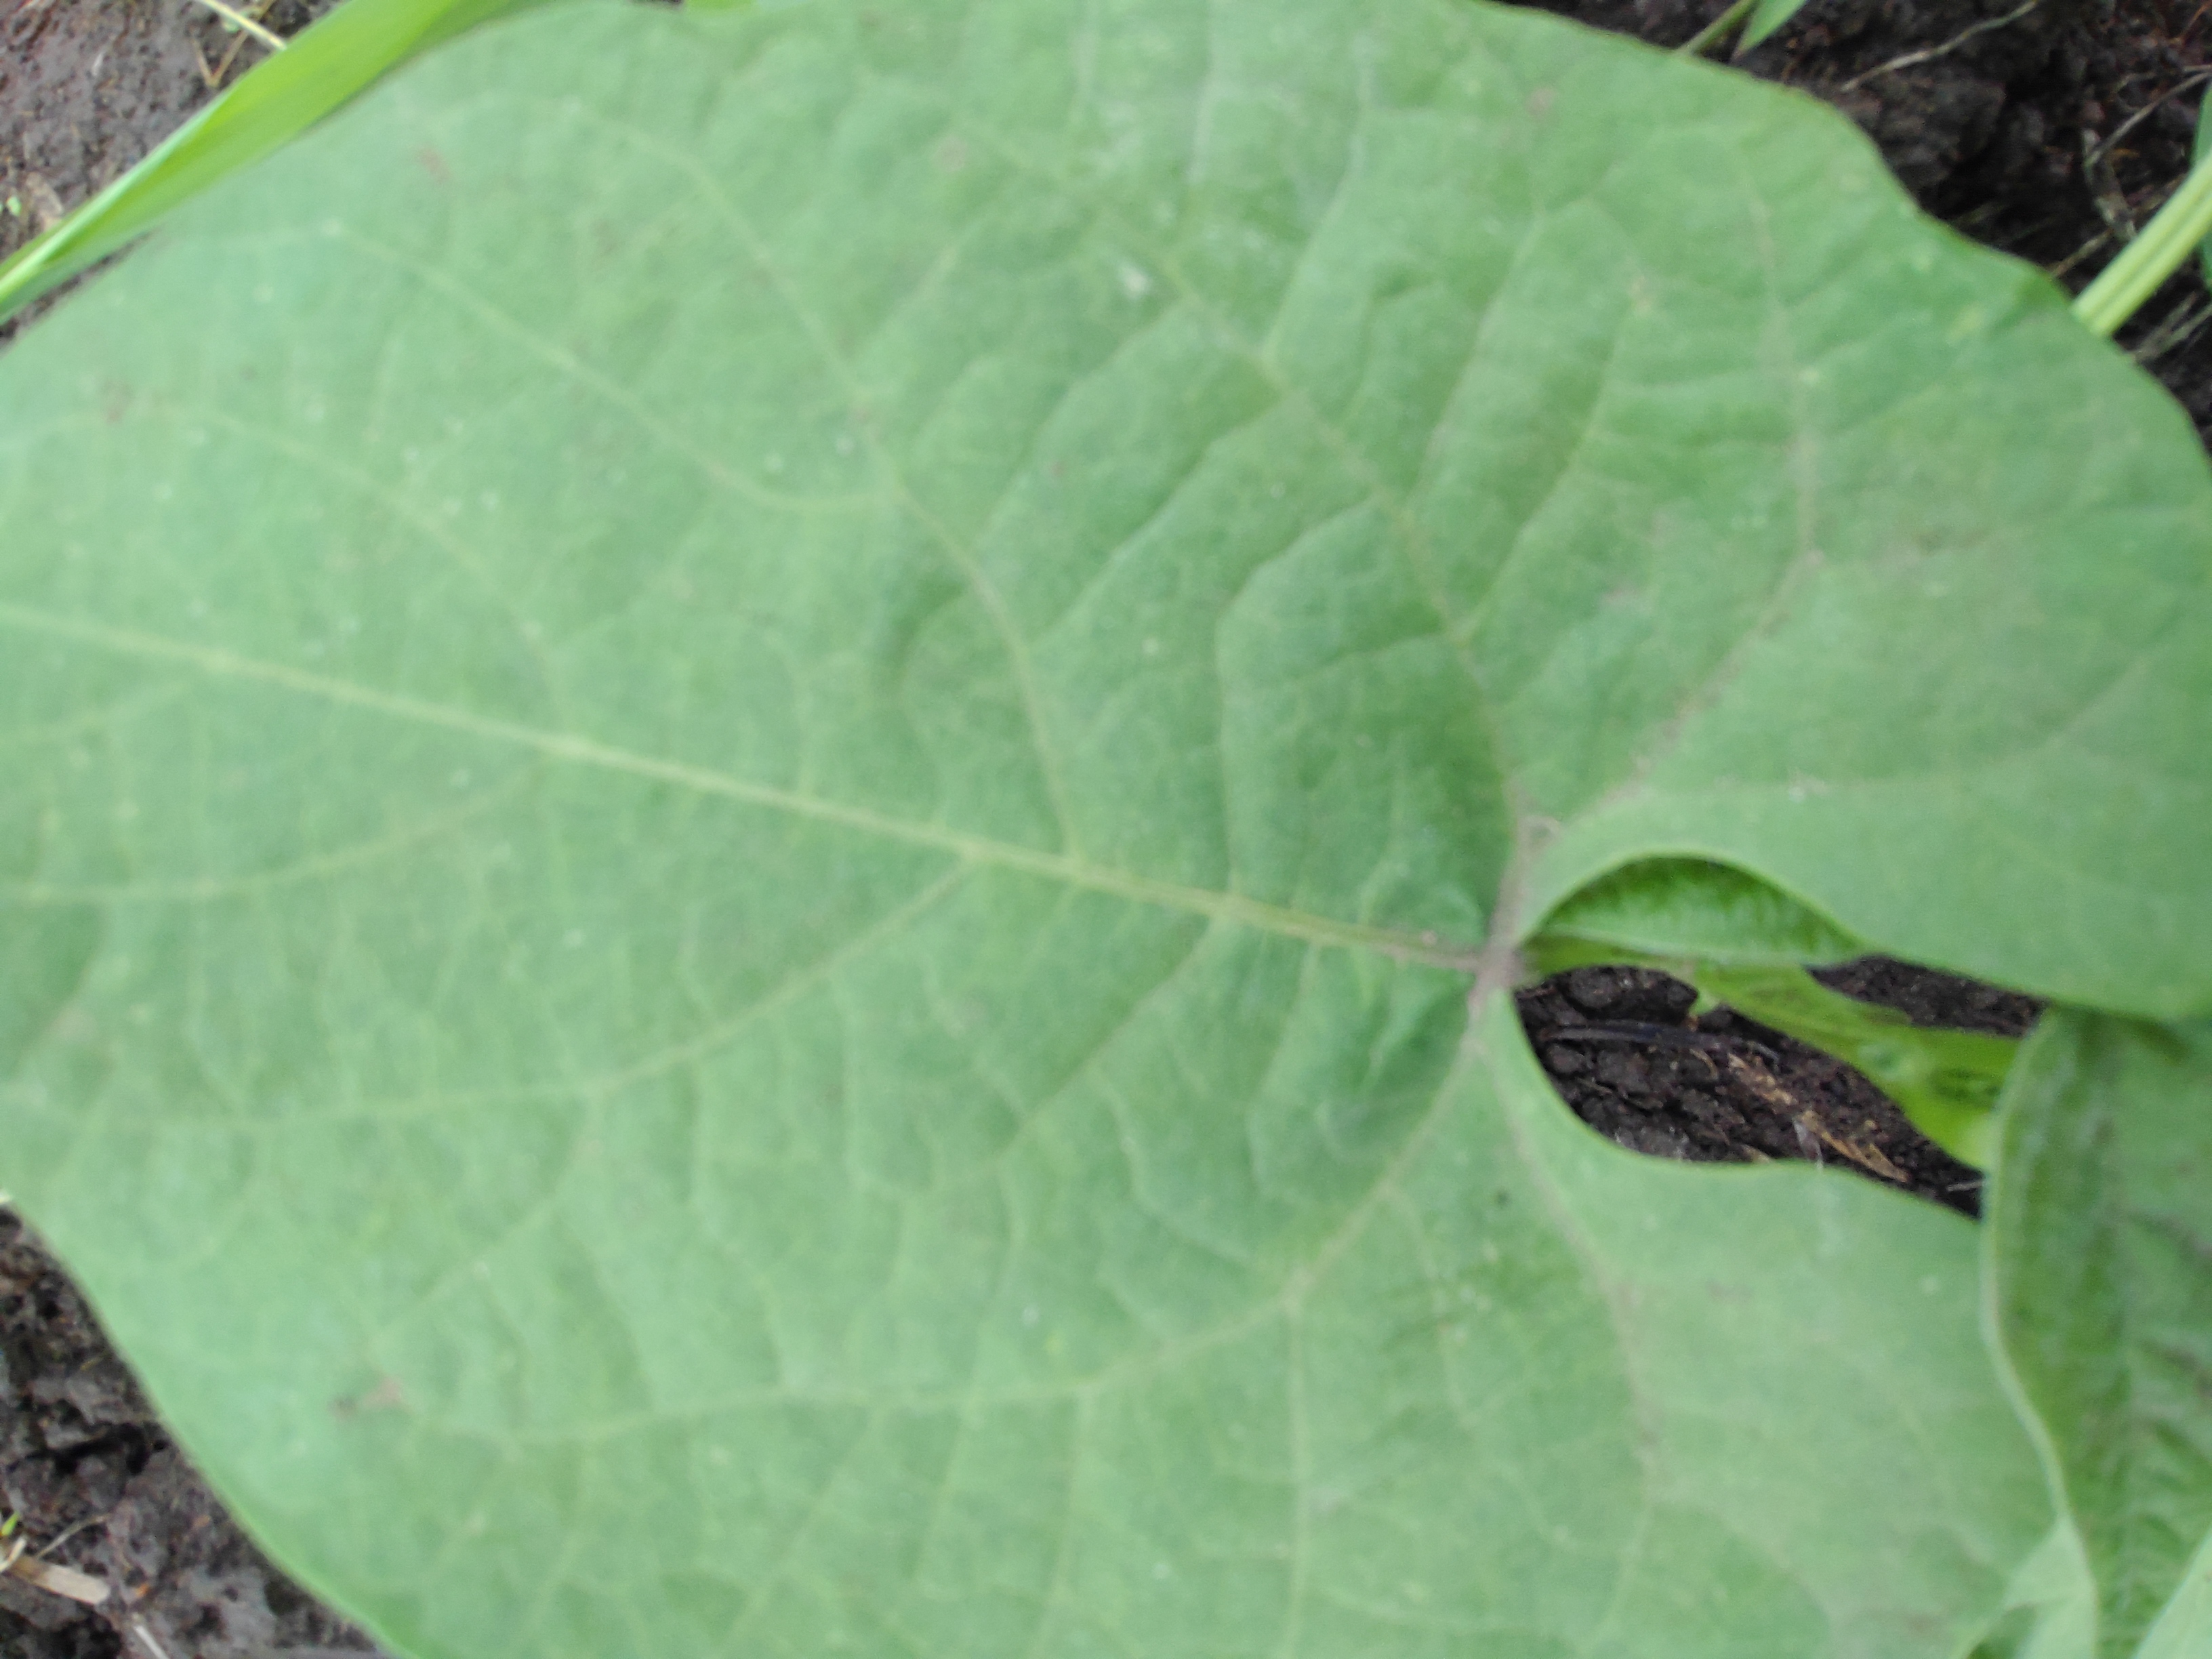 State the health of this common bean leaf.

healthy
